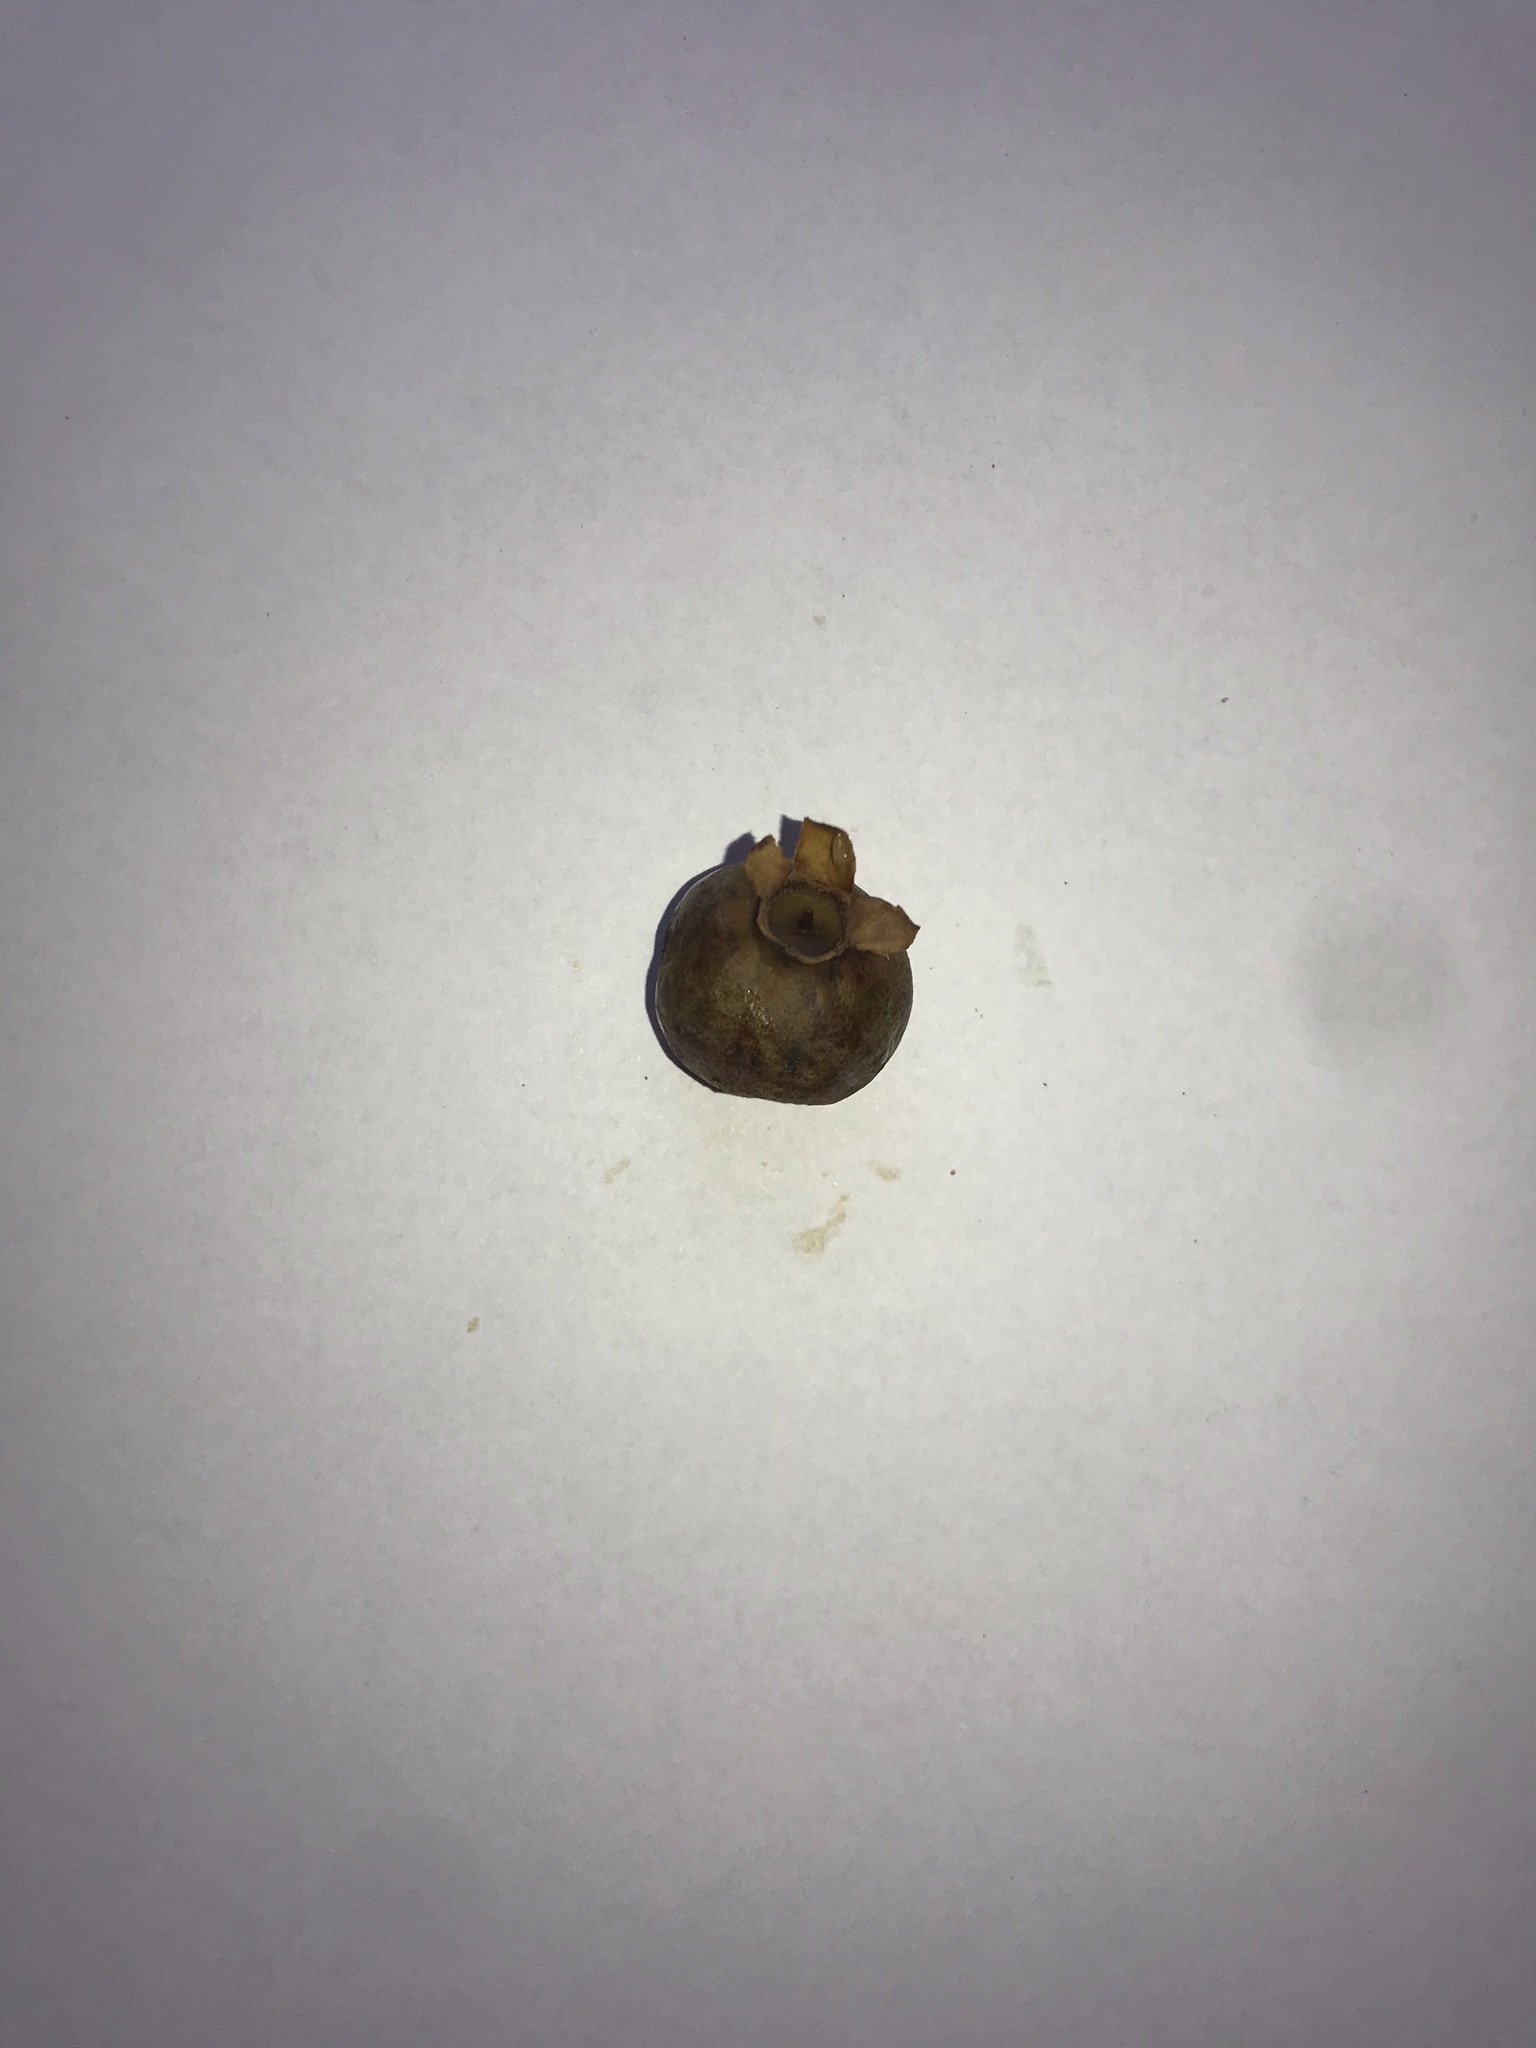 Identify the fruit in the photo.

gabiroba
